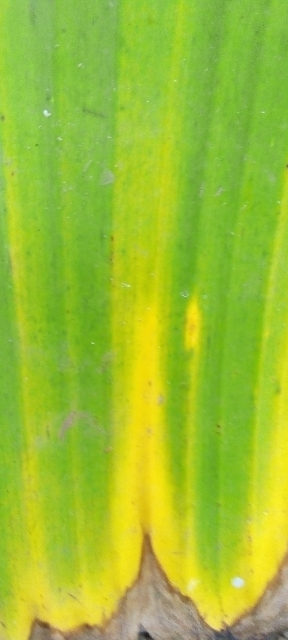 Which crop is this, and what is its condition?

banana, fusarium wilt race 1
